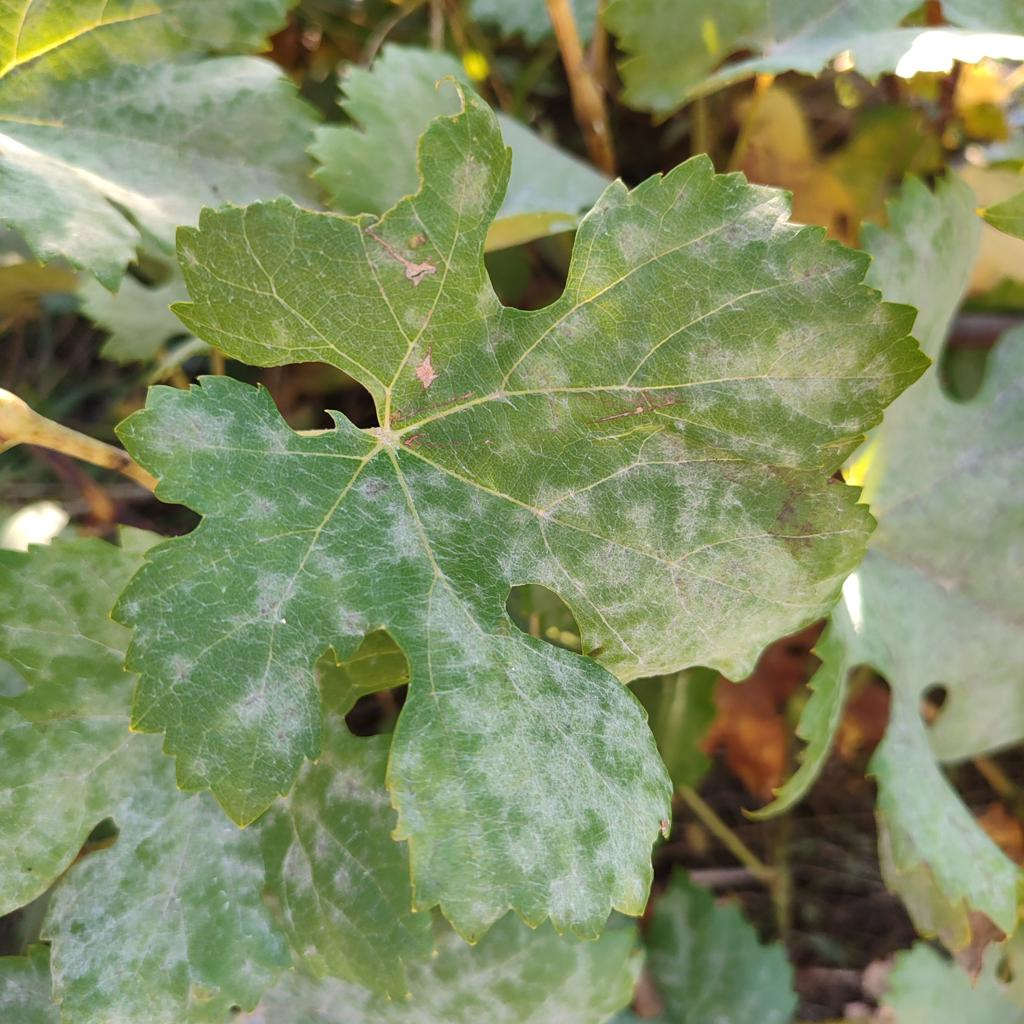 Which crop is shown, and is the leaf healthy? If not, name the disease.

grapevine, powdery mildew
